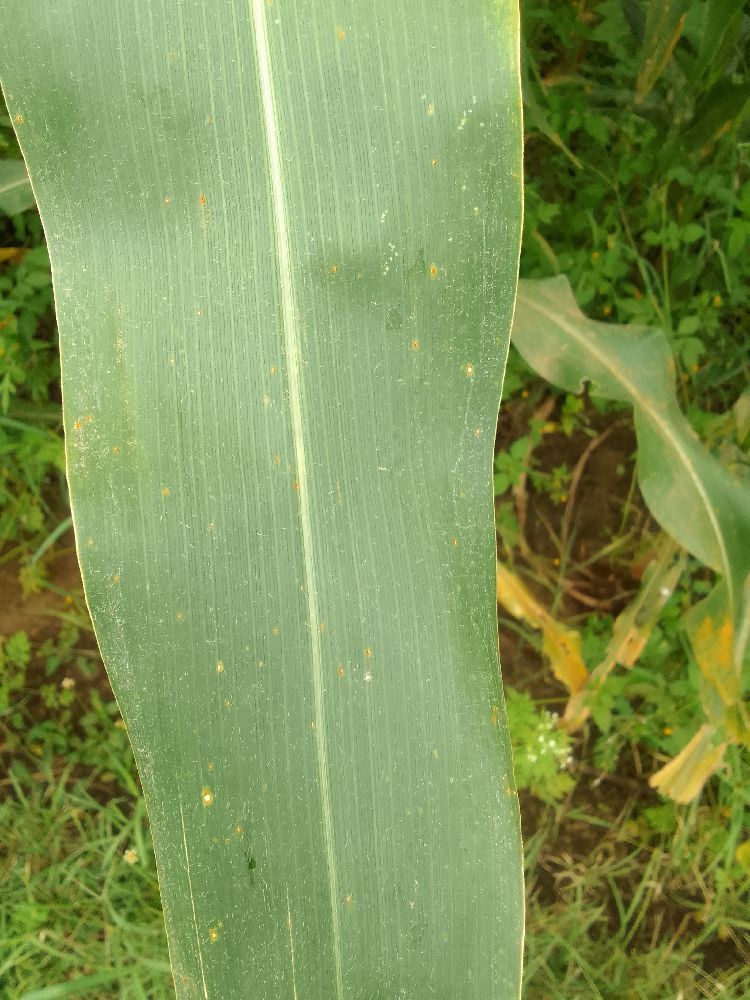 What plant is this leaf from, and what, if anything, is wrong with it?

maize, healthy
